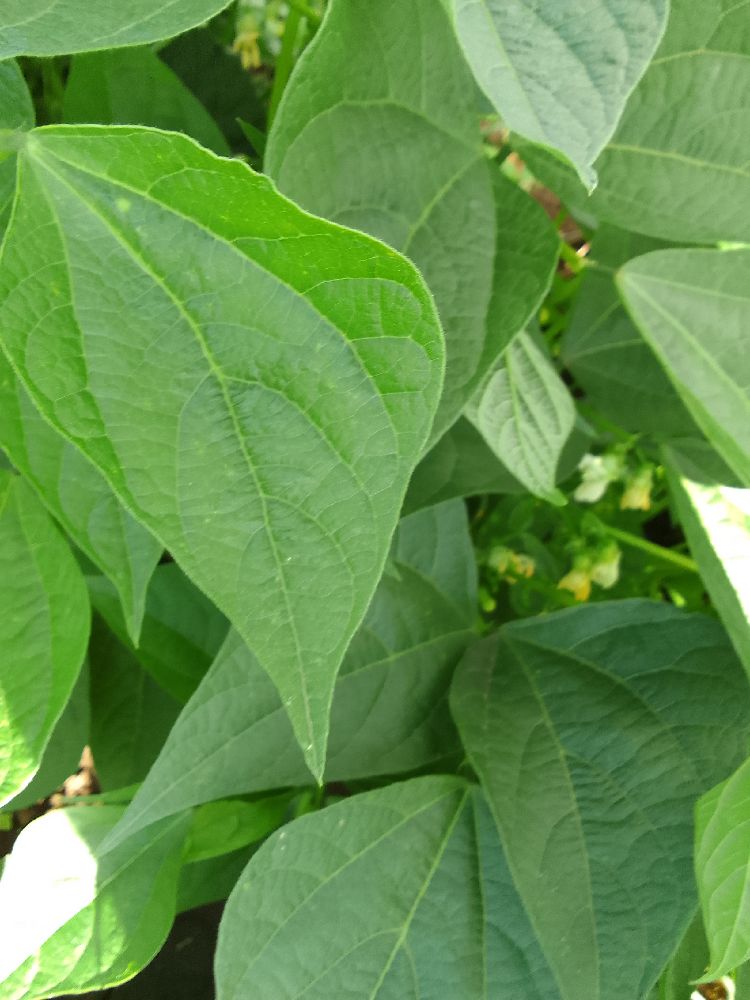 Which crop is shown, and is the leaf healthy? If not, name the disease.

common bean, healthy
